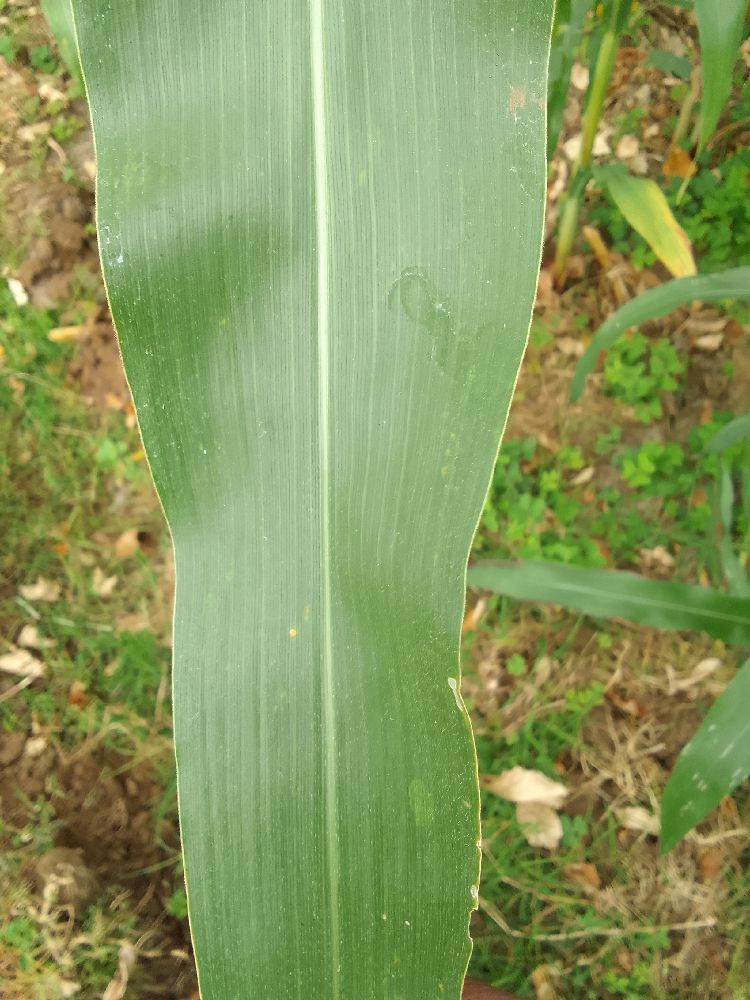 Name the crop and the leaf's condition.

maize, healthy
